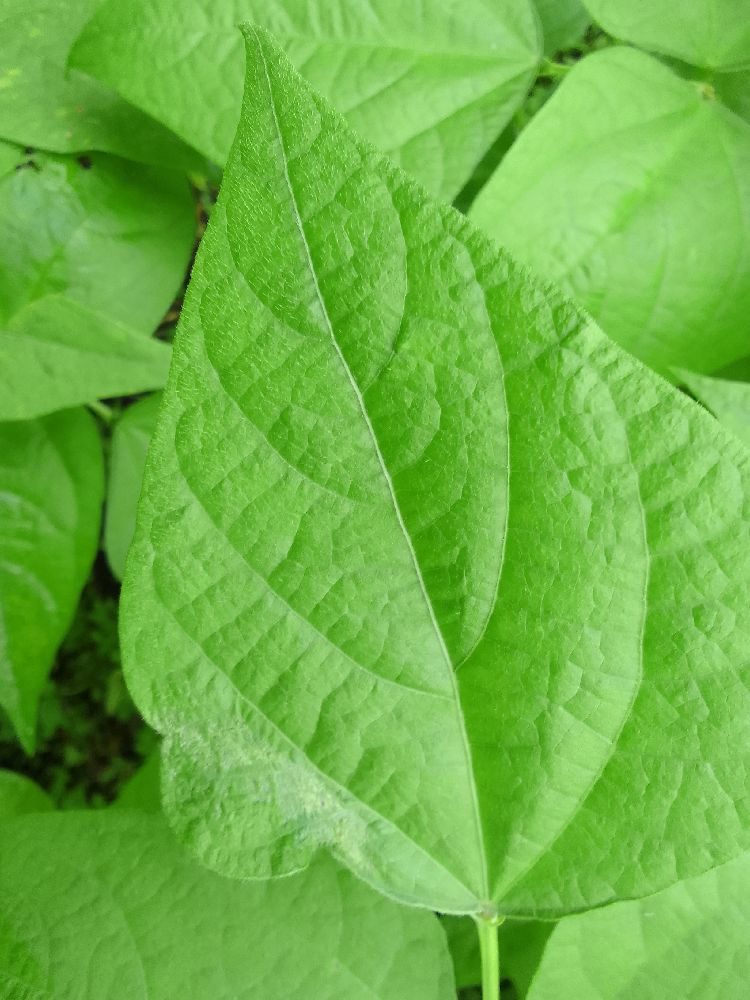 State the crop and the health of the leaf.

common bean, healthy
